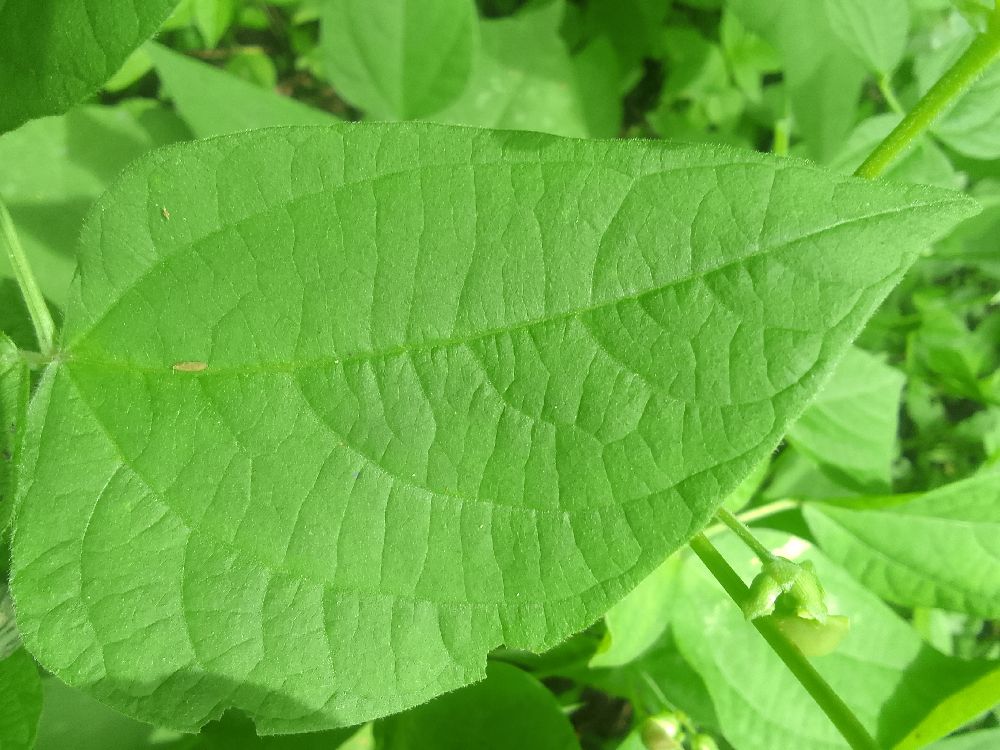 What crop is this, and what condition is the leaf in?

common bean, healthy
